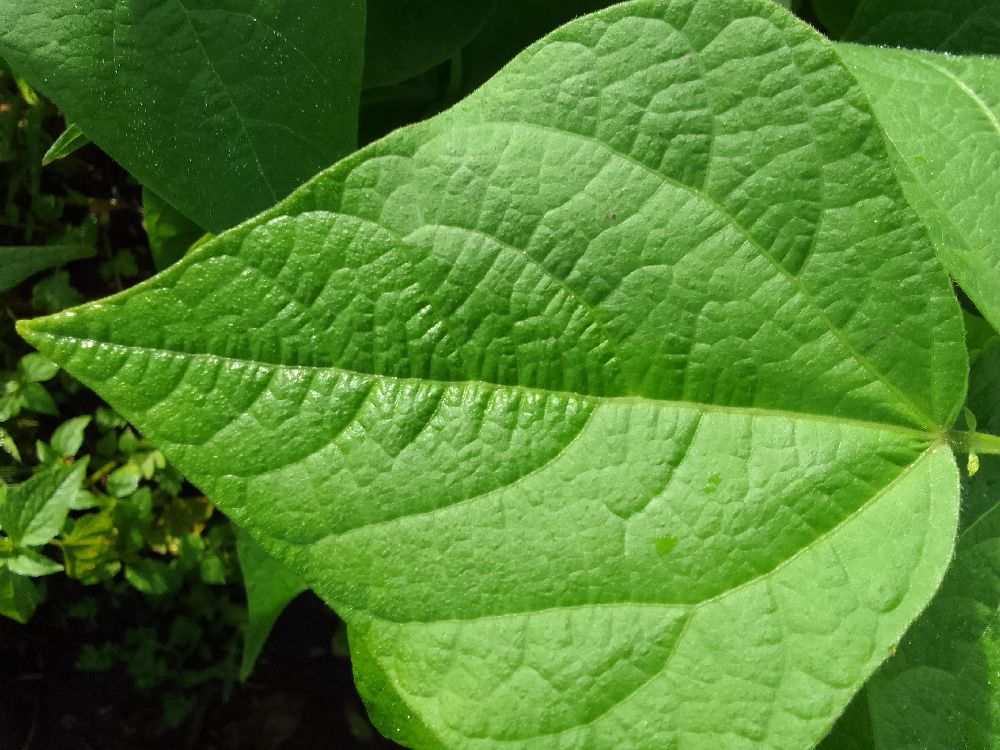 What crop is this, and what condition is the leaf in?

common bean, healthy
